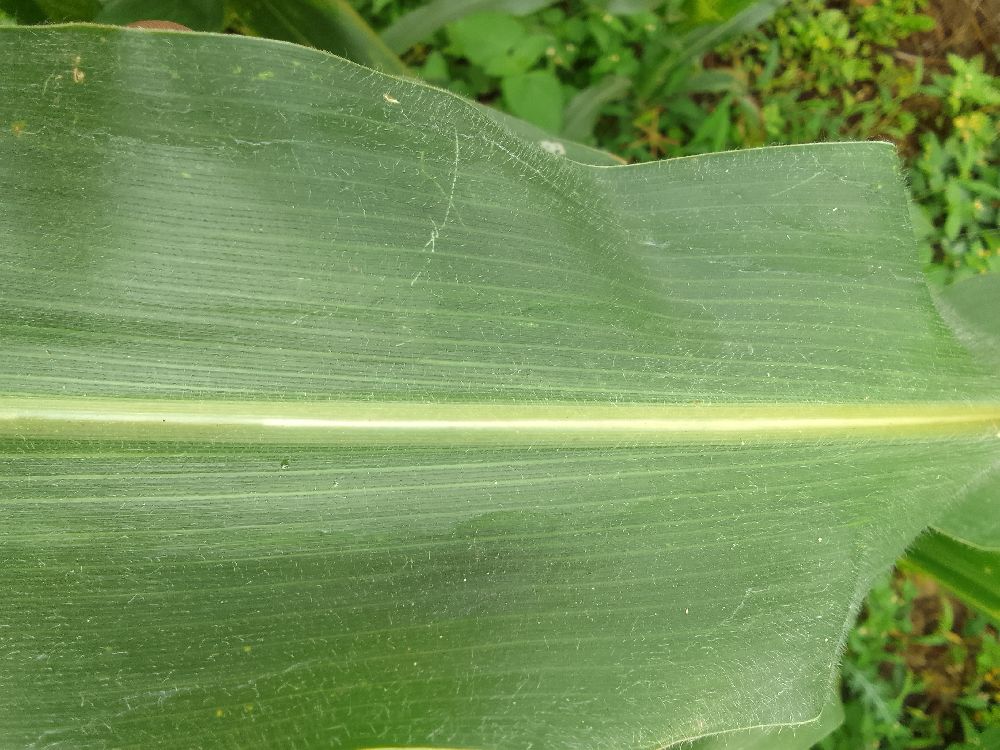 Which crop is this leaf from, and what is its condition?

maize, healthy
